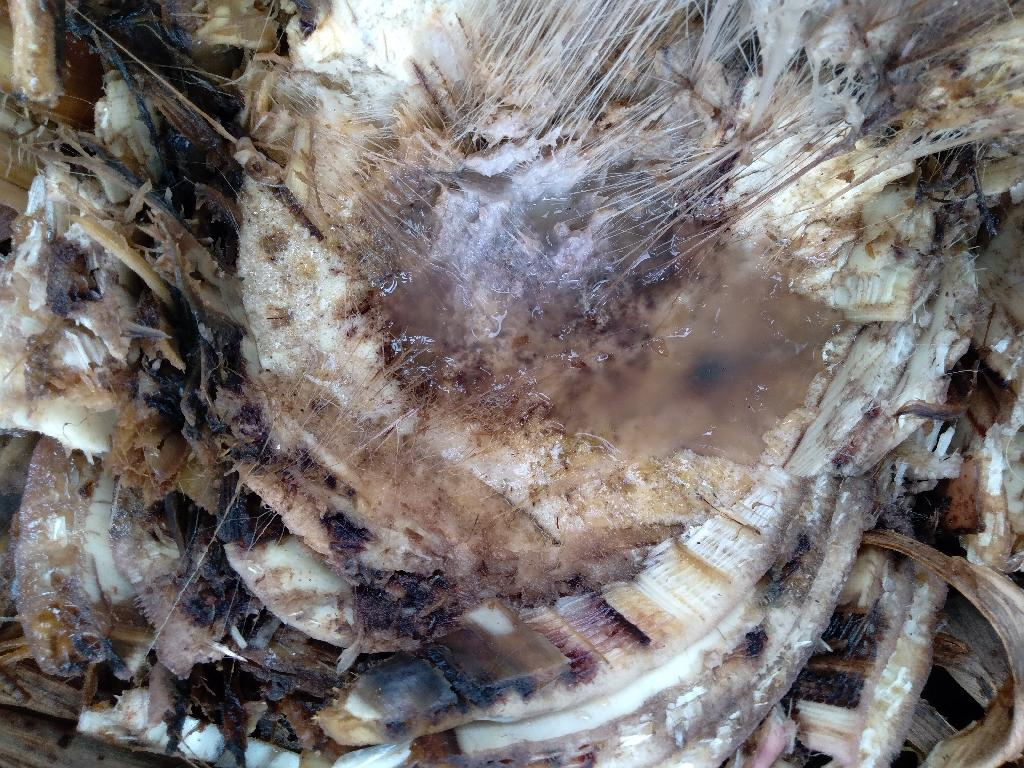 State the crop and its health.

banana, fusarium wilt race 1
